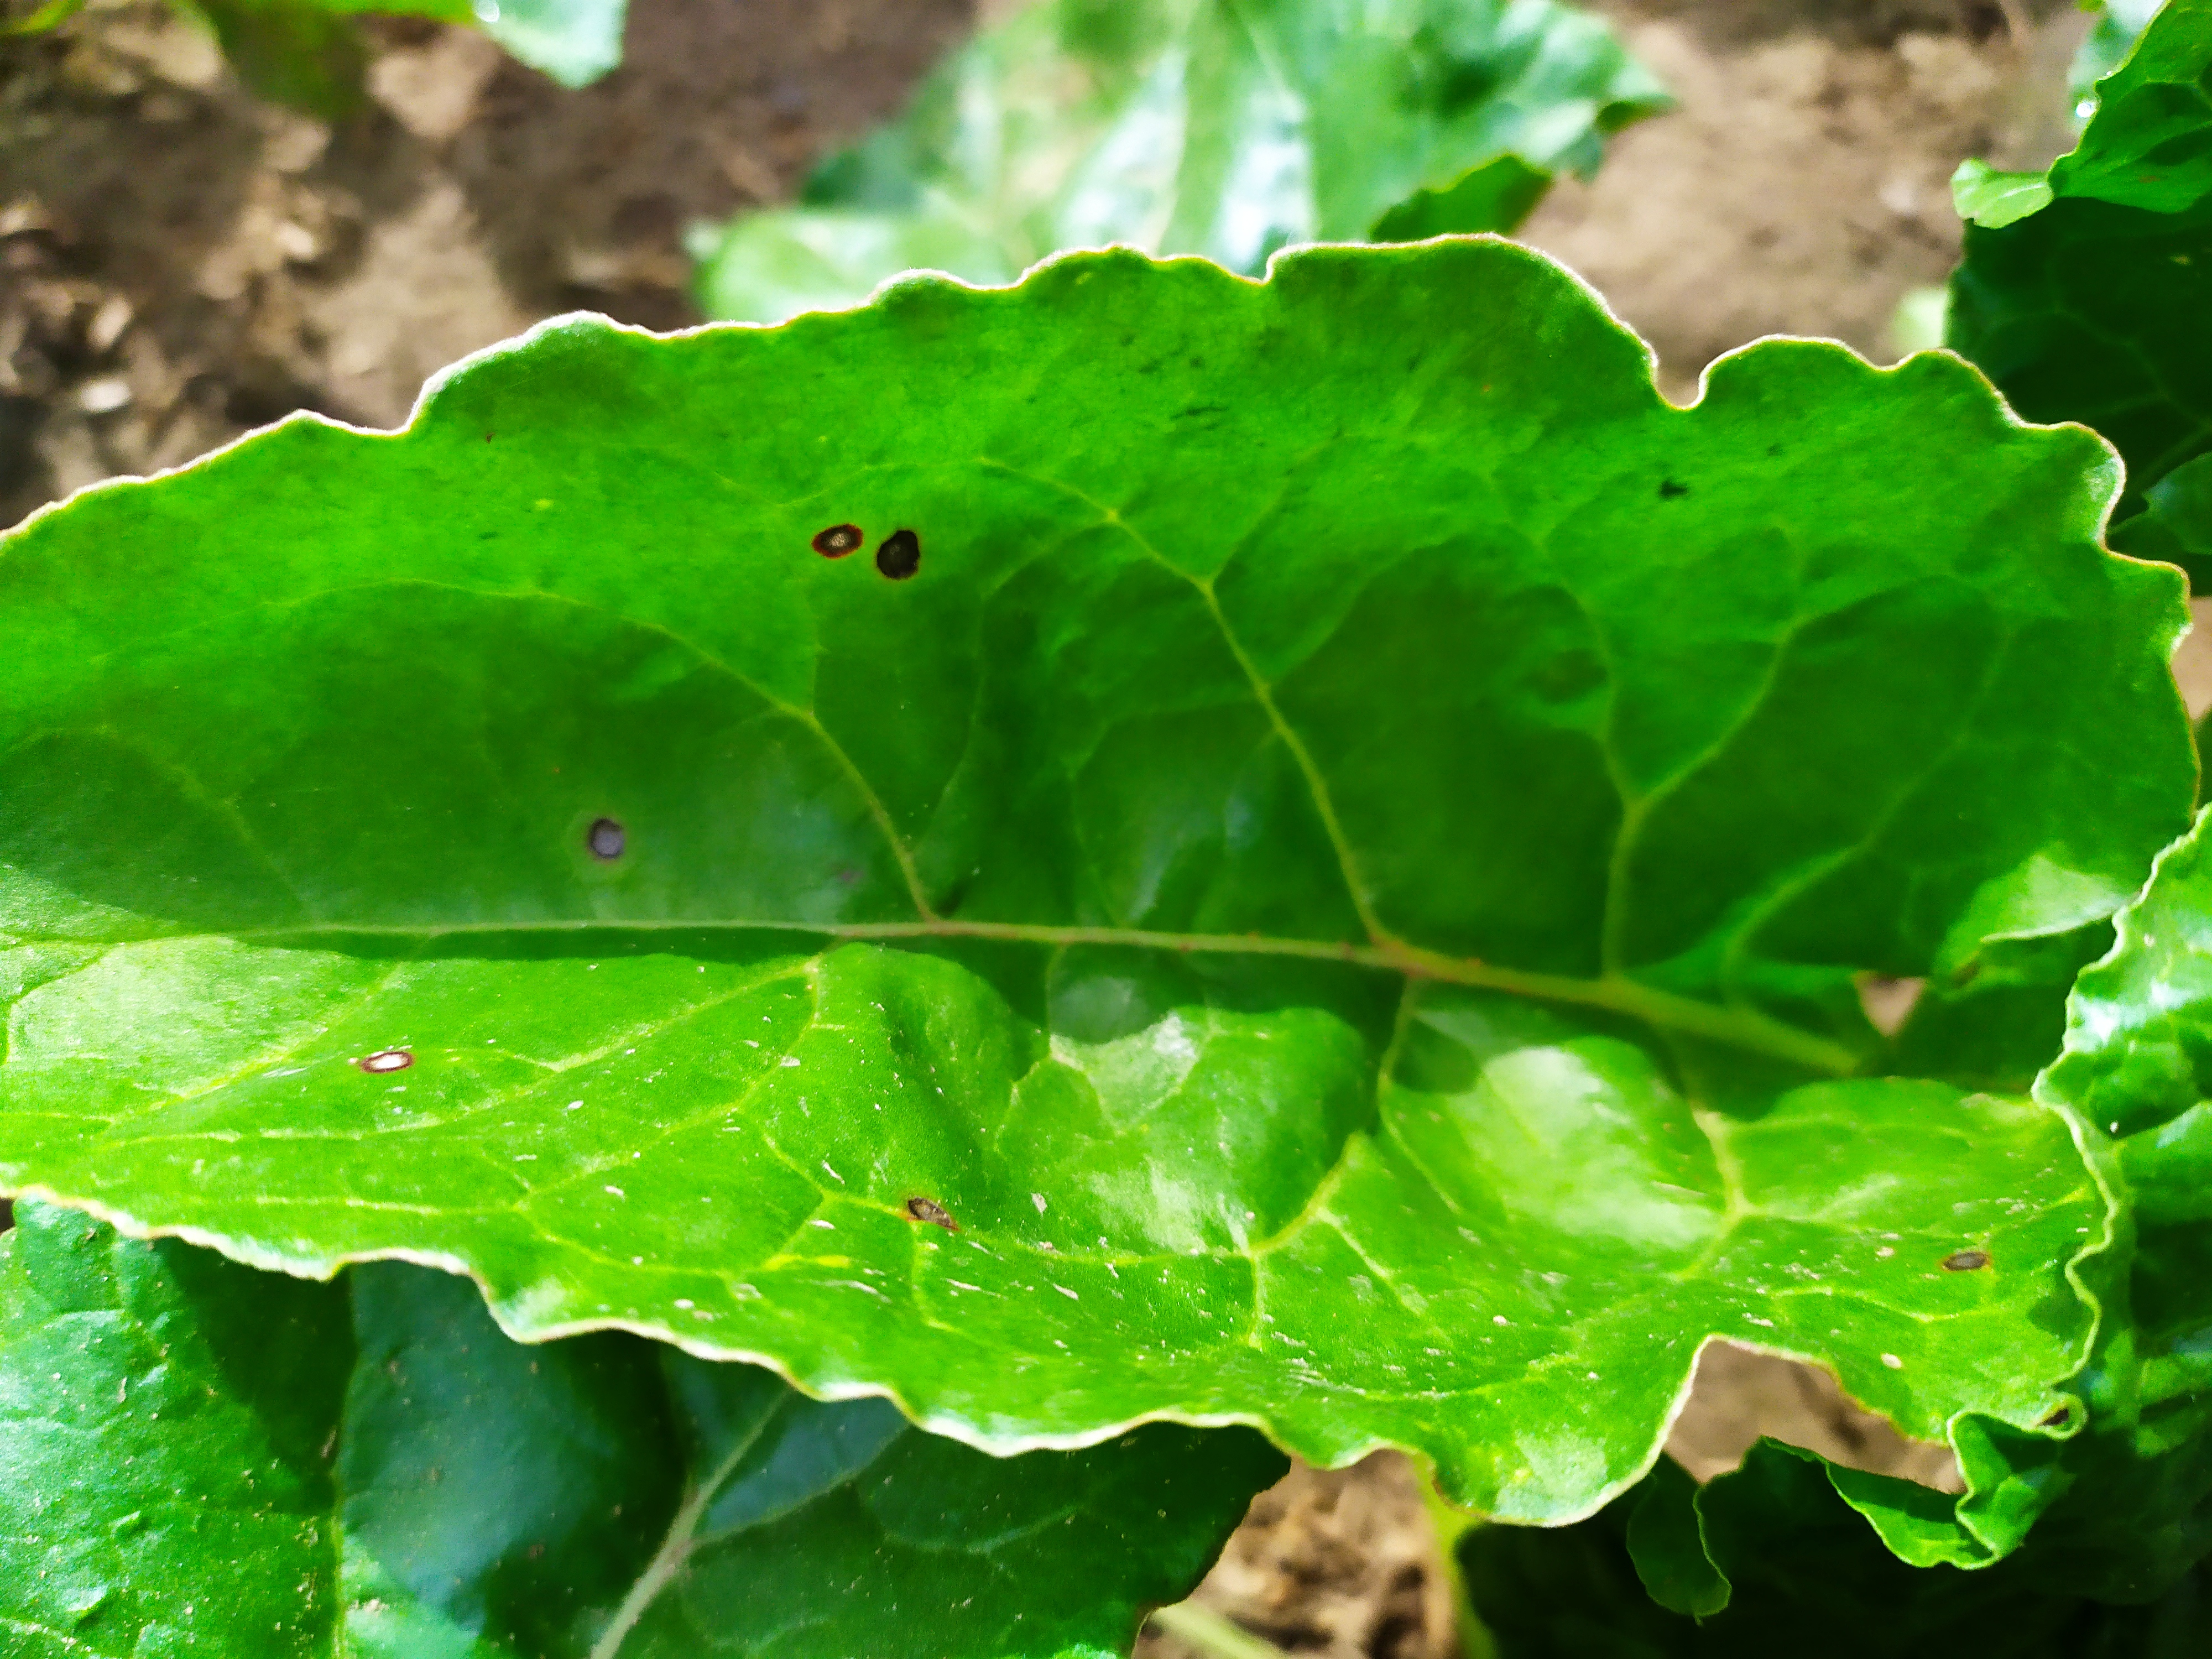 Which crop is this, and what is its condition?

beet, cercospora
